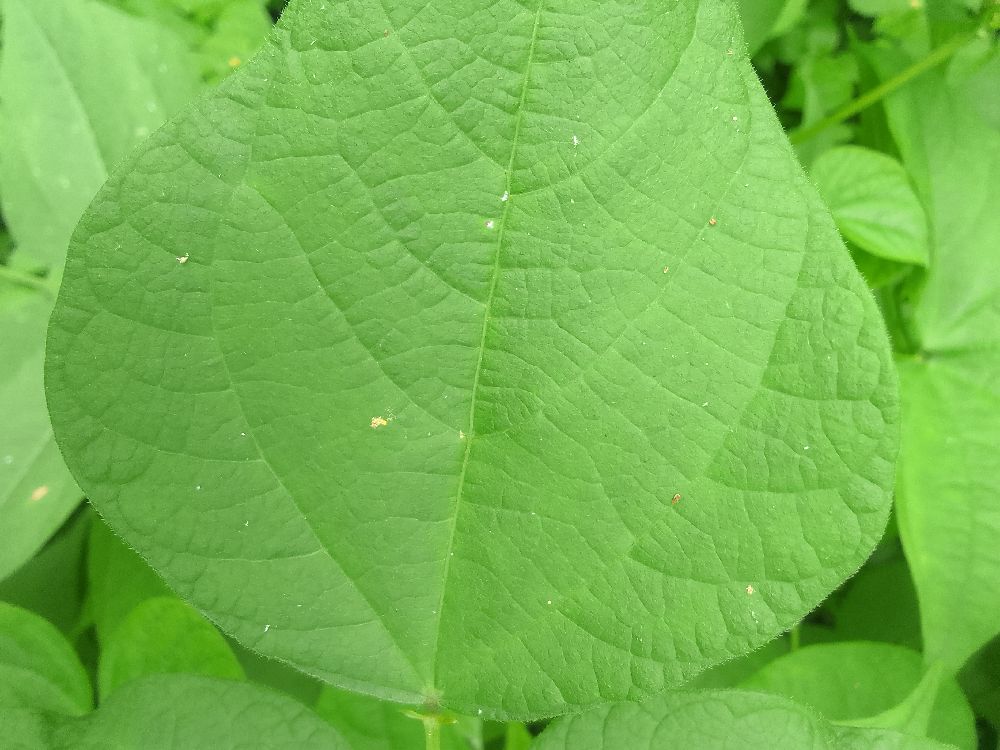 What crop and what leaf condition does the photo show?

common bean, healthy
